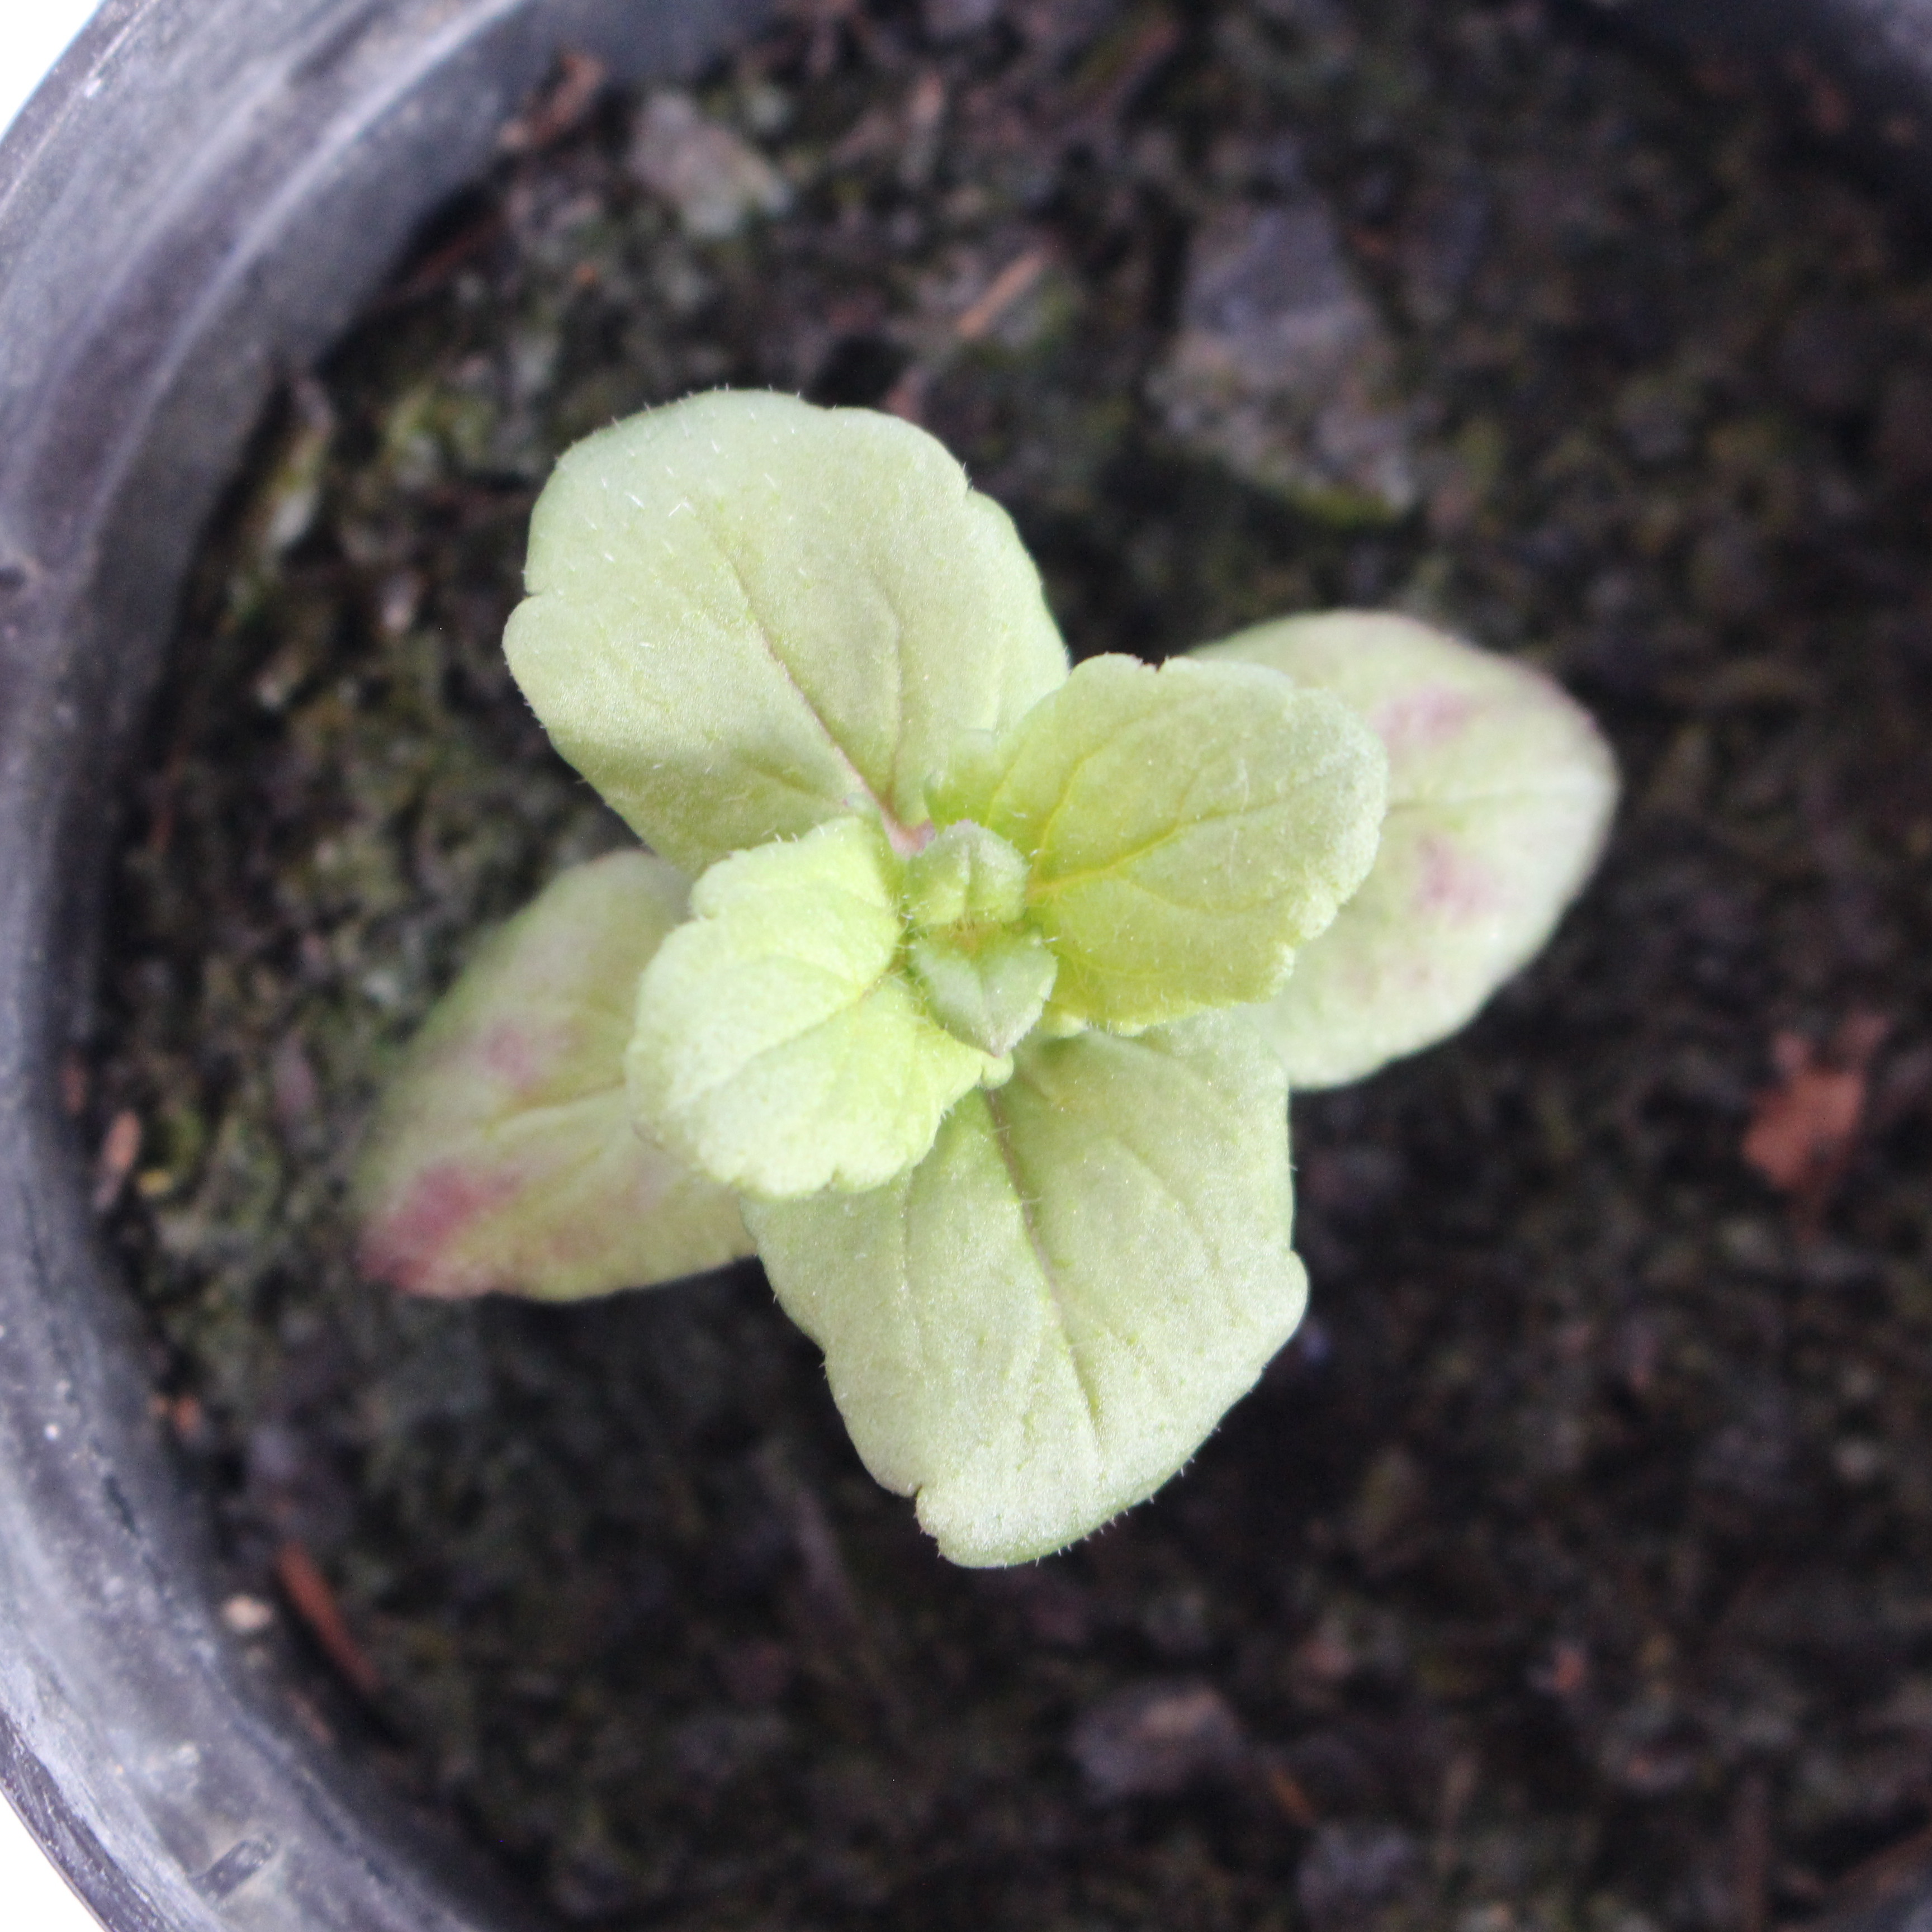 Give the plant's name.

Veronica persica
